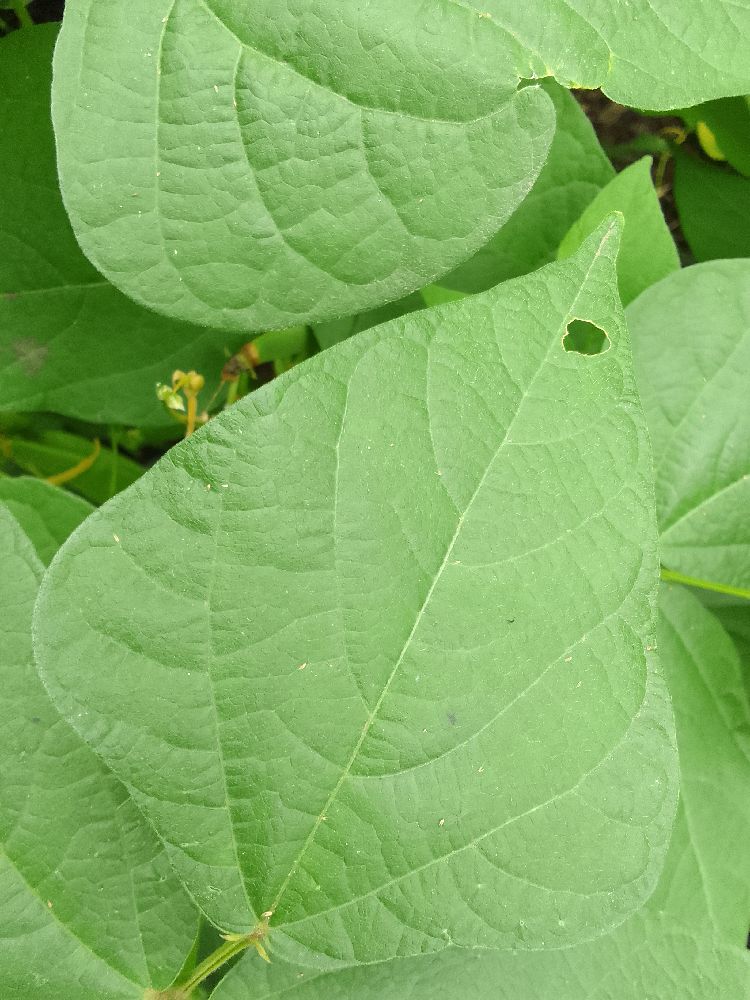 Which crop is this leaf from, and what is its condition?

common bean, healthy
